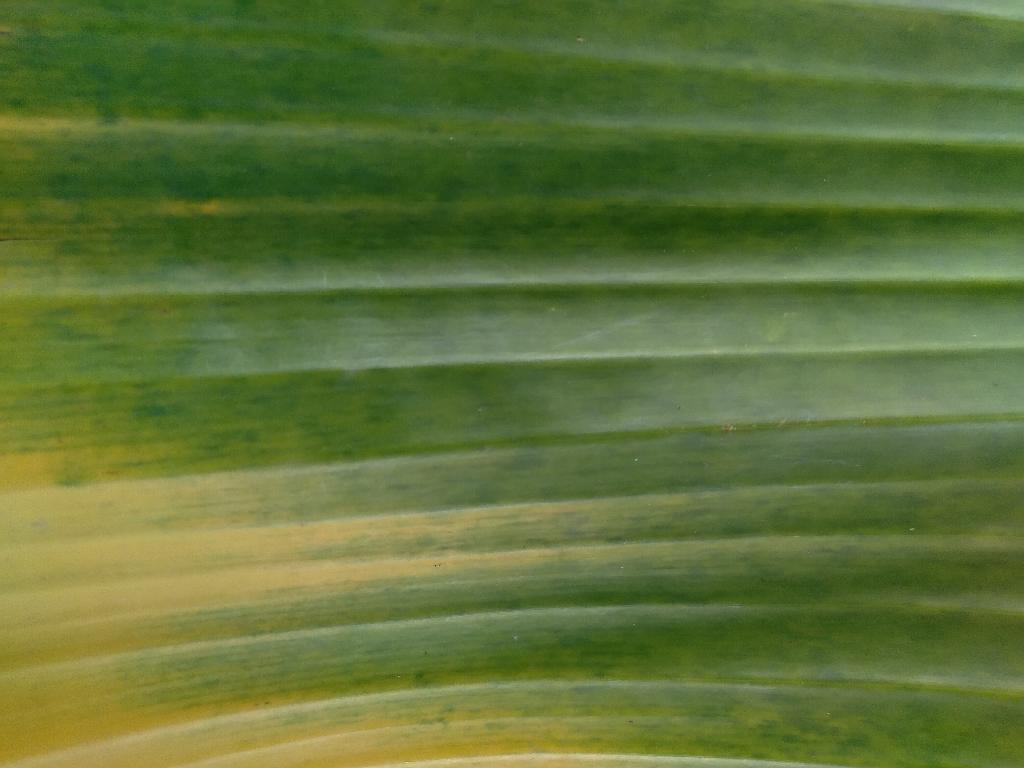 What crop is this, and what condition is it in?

banana, fusarium wilt race 1
